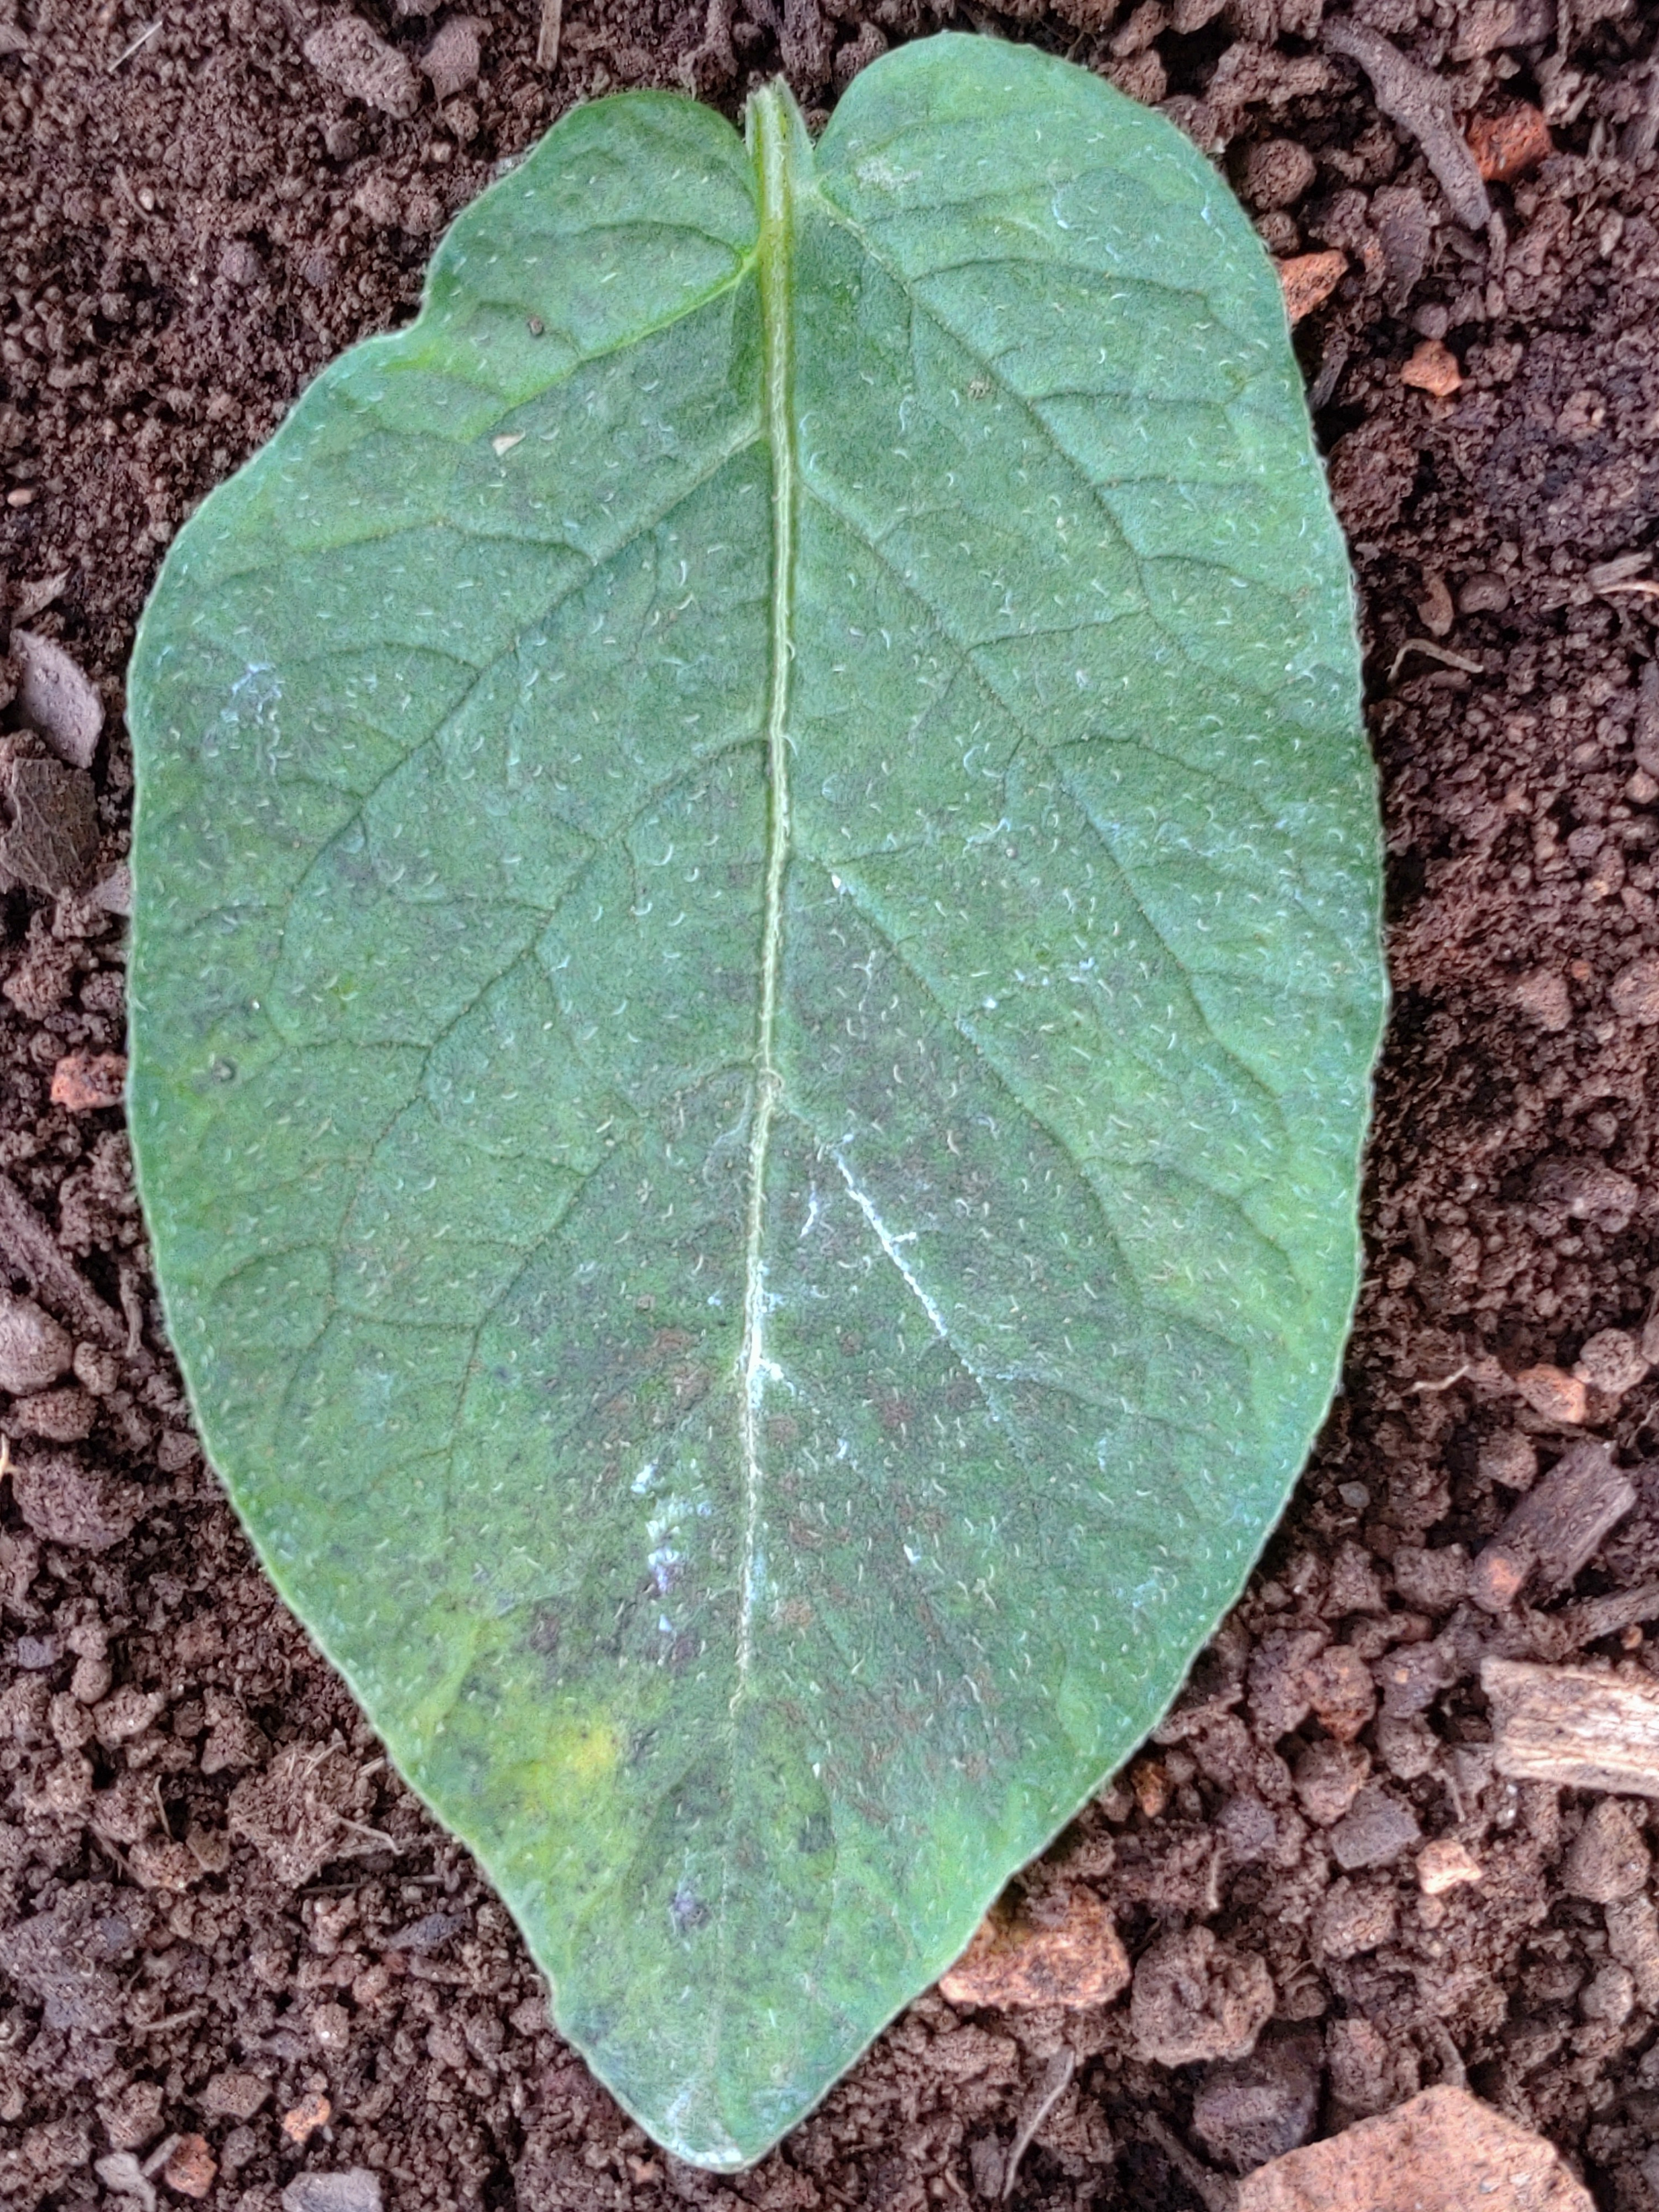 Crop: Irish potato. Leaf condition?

late blight
